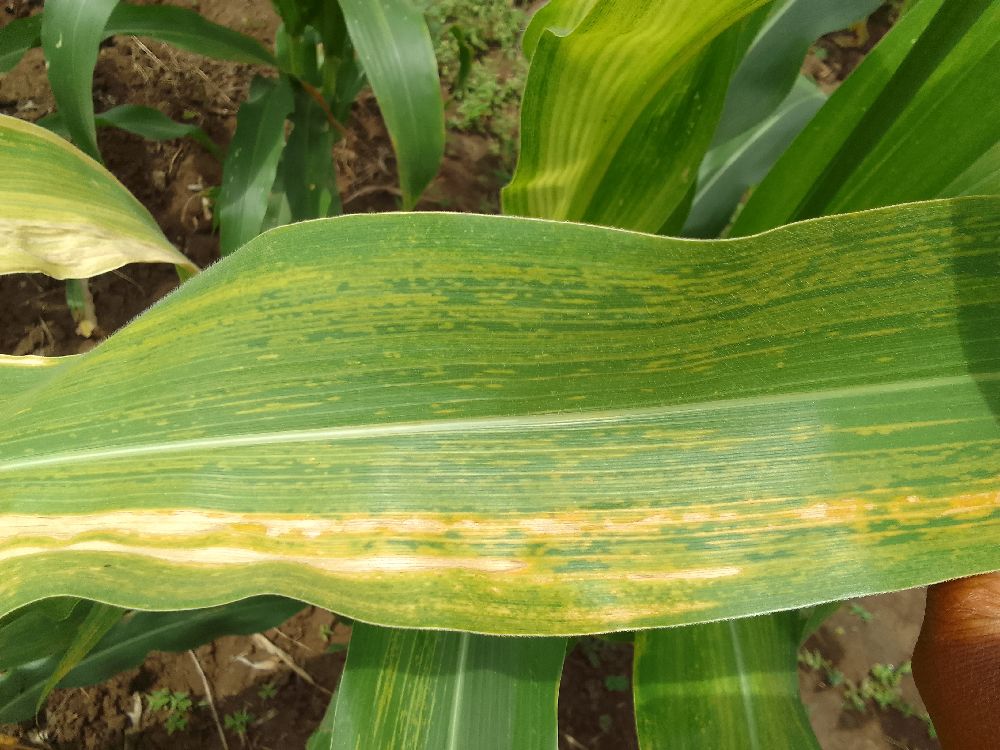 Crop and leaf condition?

maize, maize lethal necrosis
